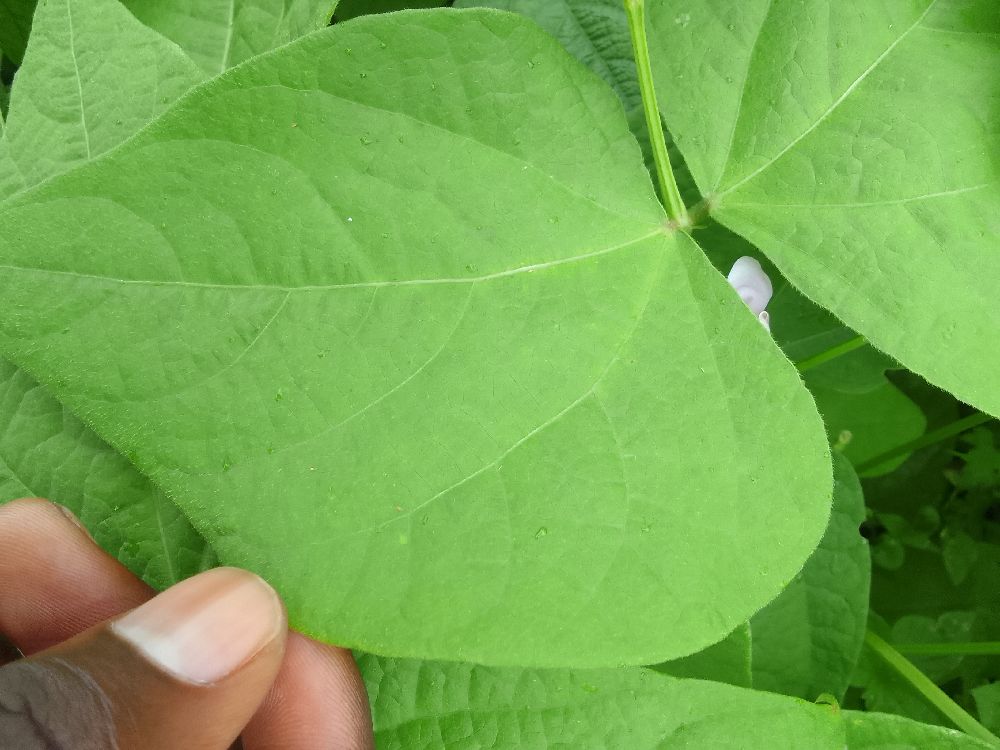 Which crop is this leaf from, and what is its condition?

common bean, healthy
